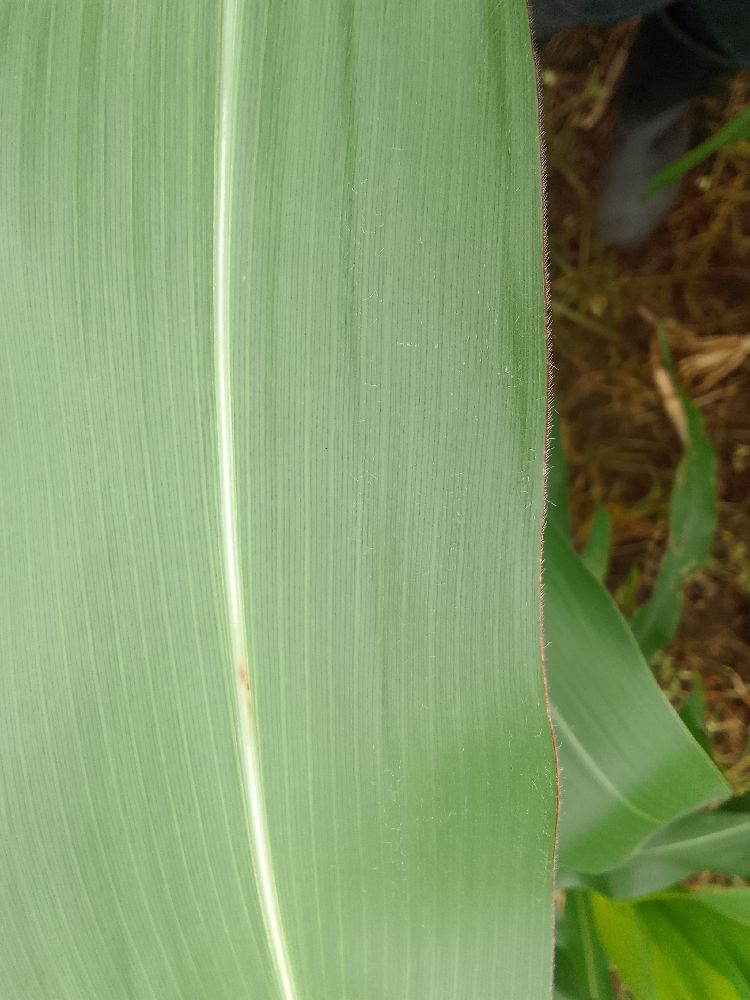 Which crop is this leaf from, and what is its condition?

maize, healthy
